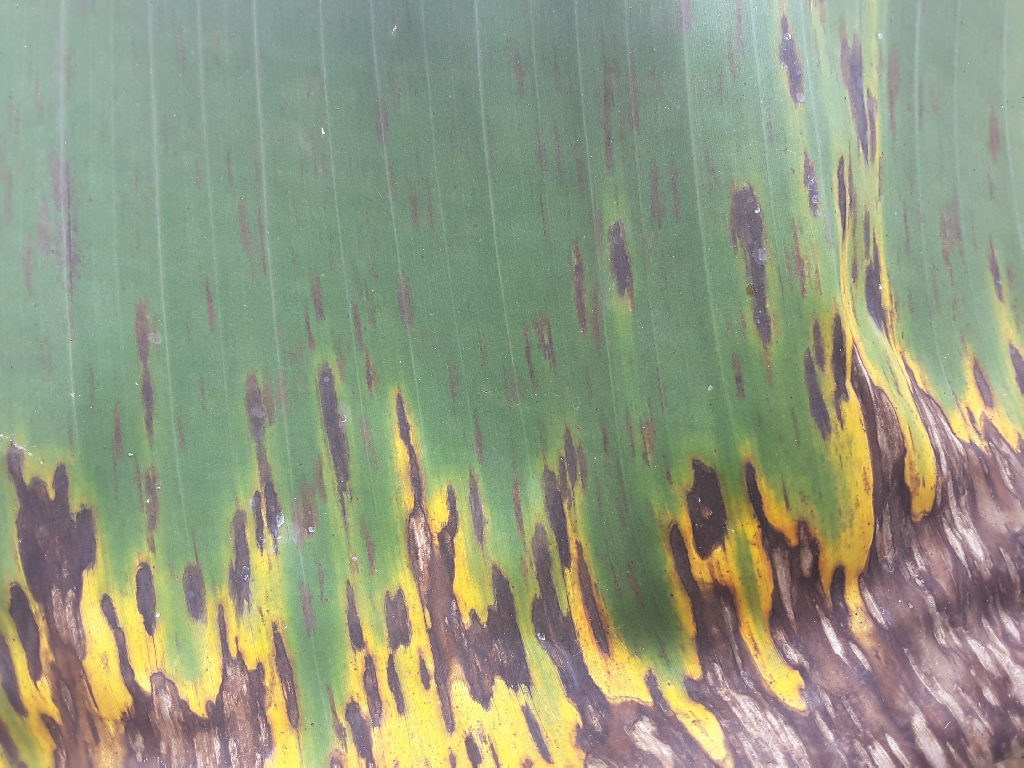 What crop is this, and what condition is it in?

banana, black sigatoka
